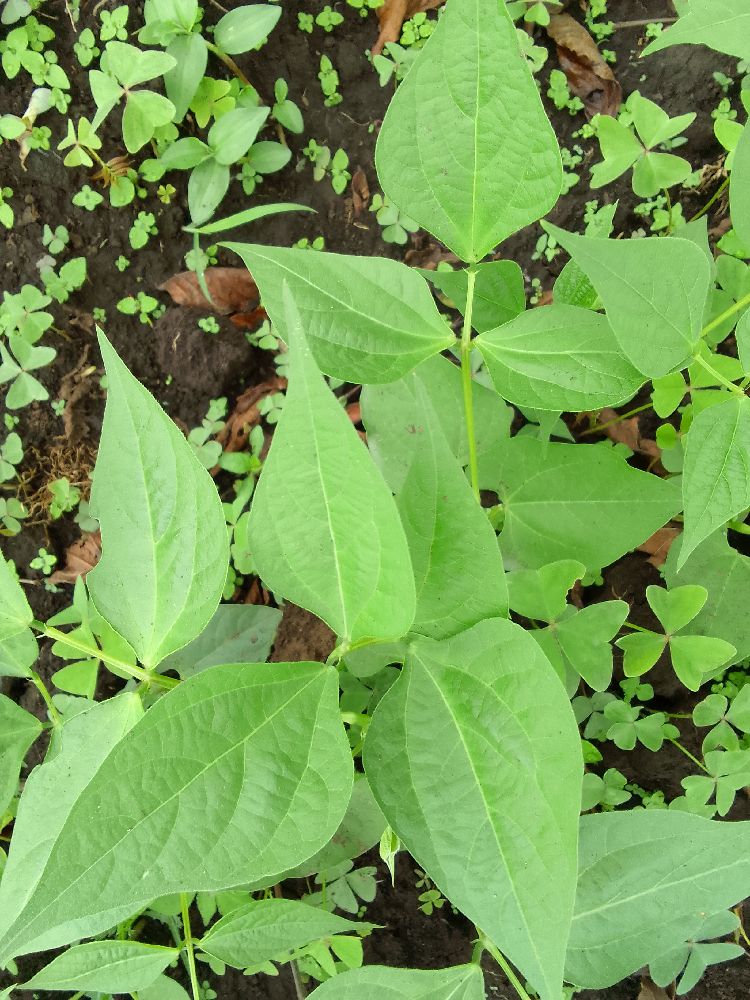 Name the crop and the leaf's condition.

common bean, healthy
